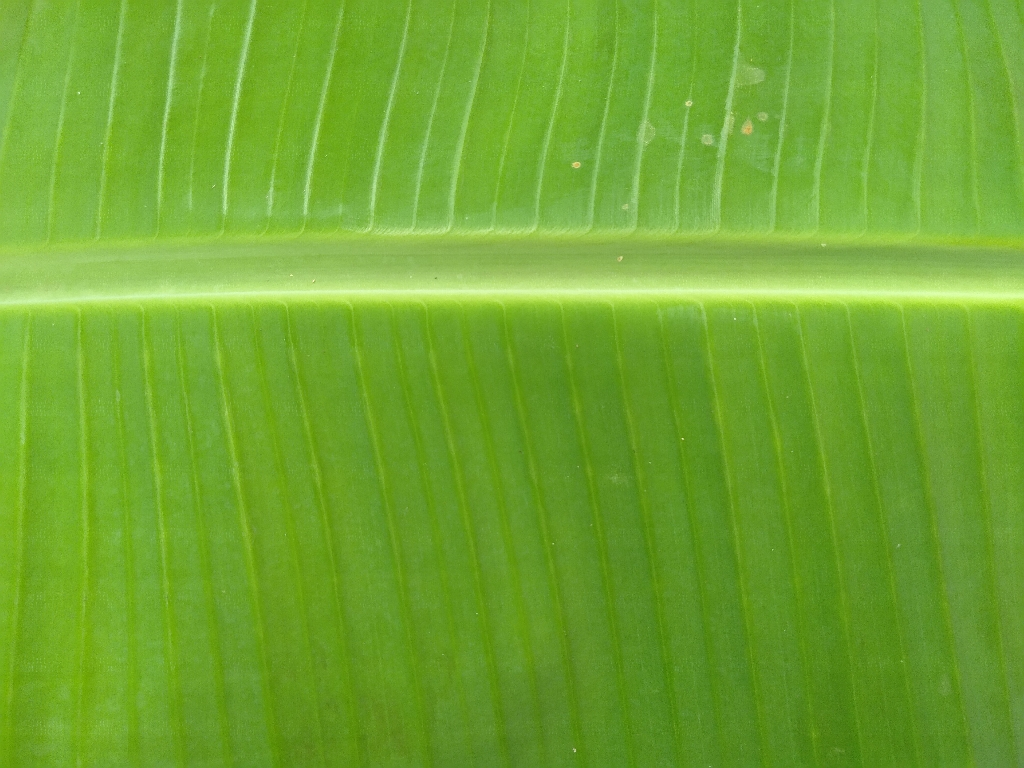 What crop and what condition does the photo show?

banana, healthy
